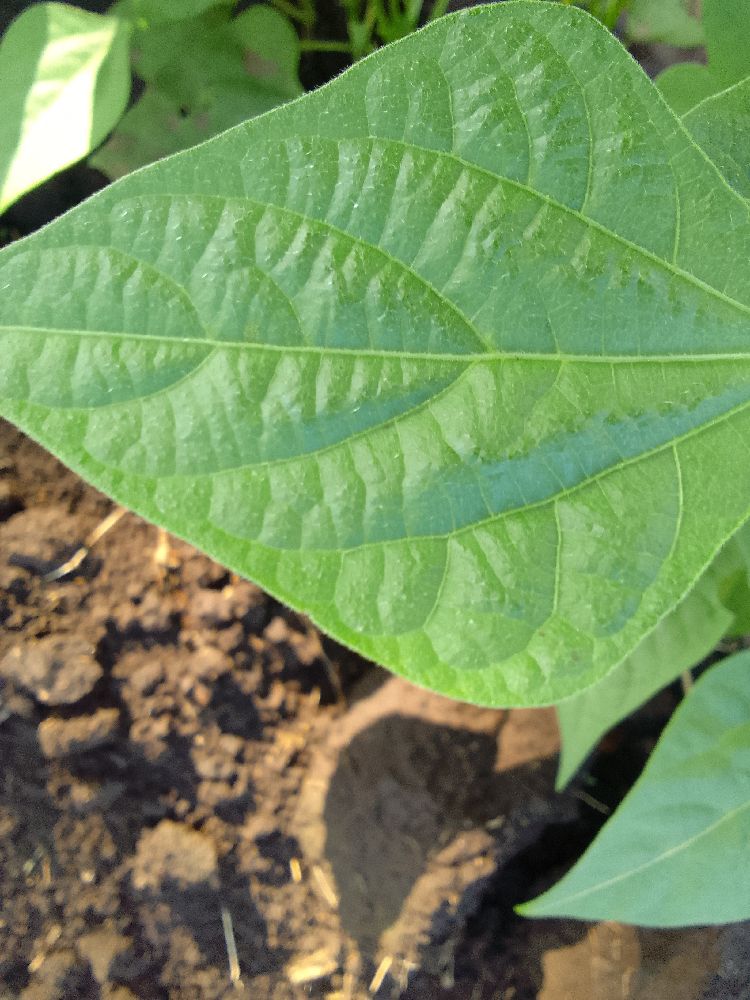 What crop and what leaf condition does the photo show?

common bean, healthy
